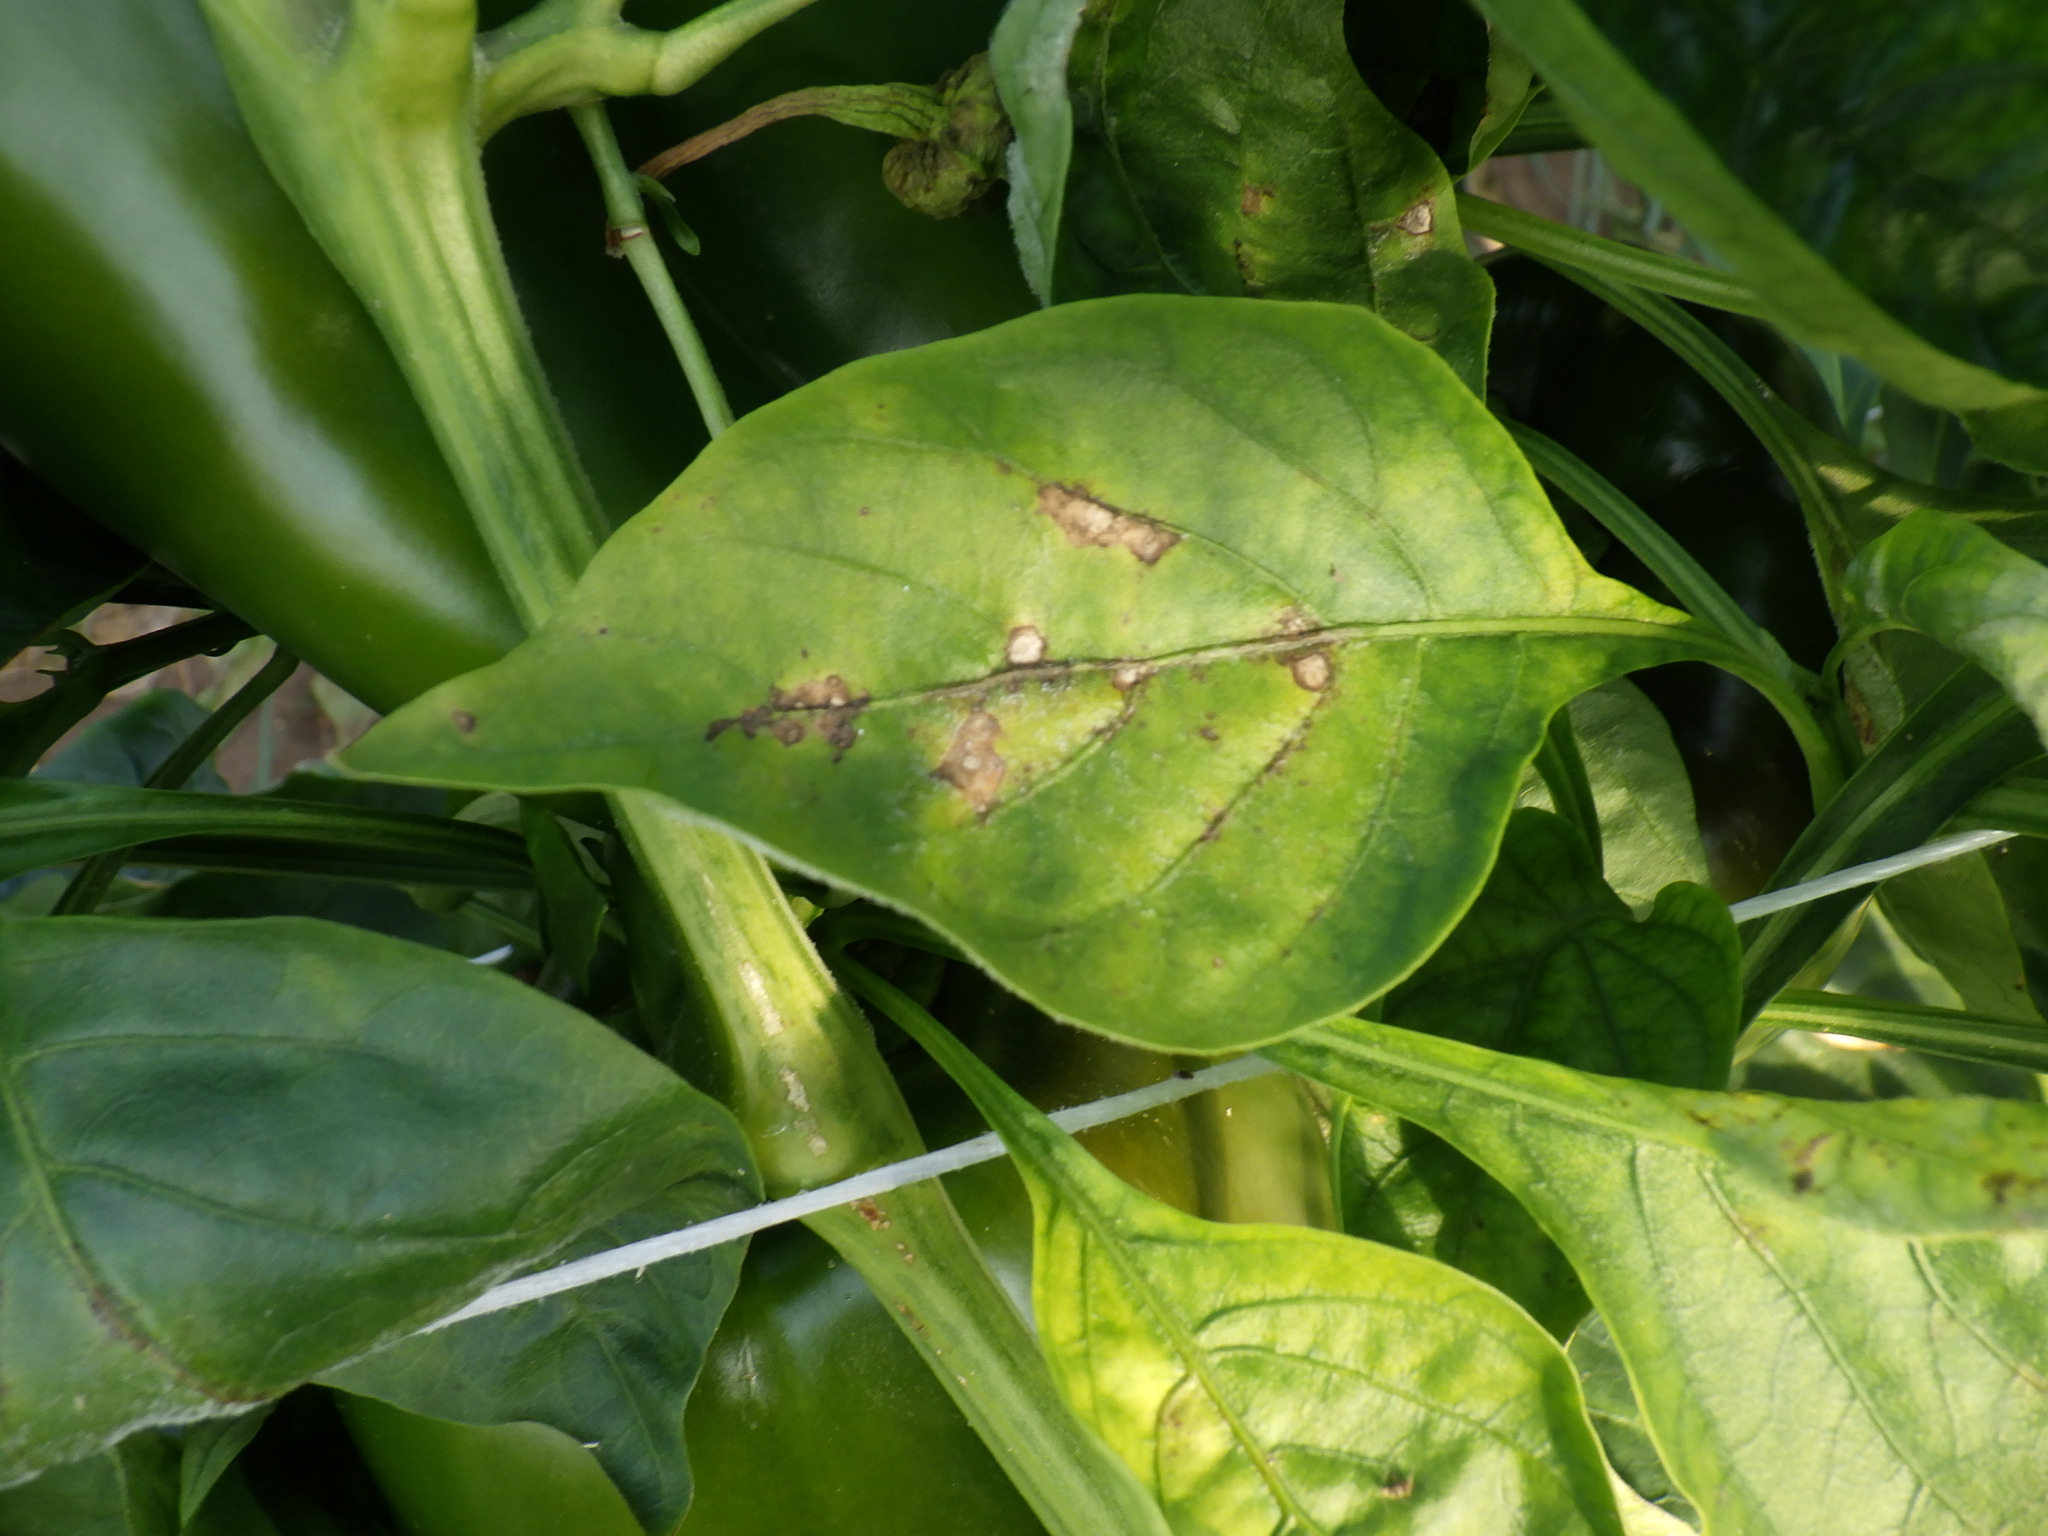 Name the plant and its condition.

bell pepper, downy mildew
